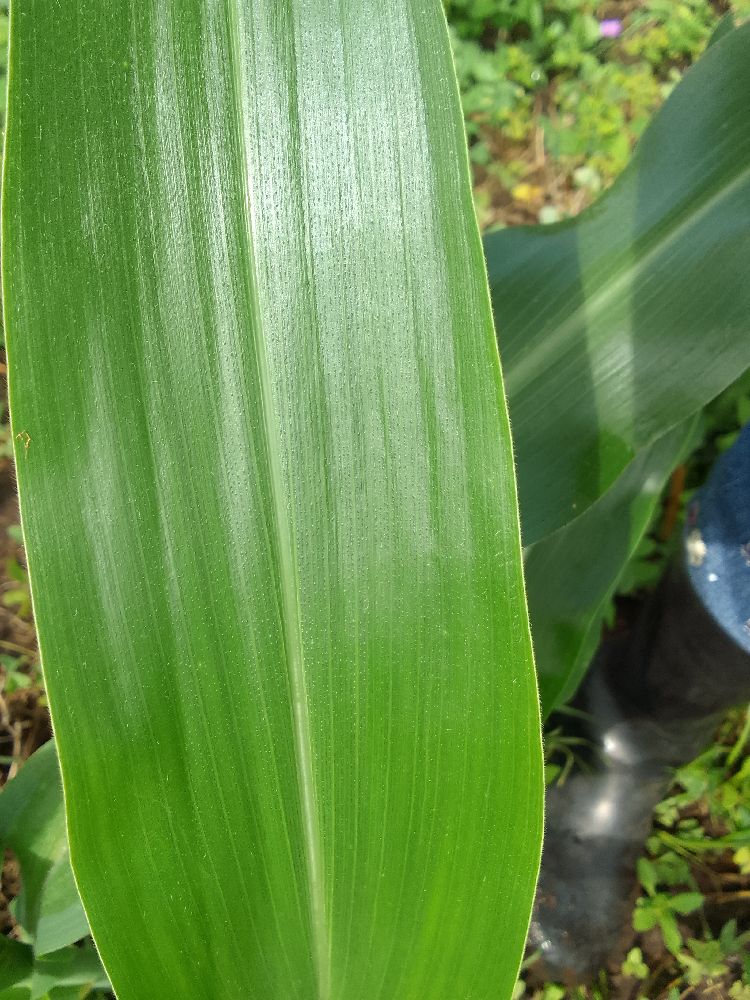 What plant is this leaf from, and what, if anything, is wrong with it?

maize, healthy
